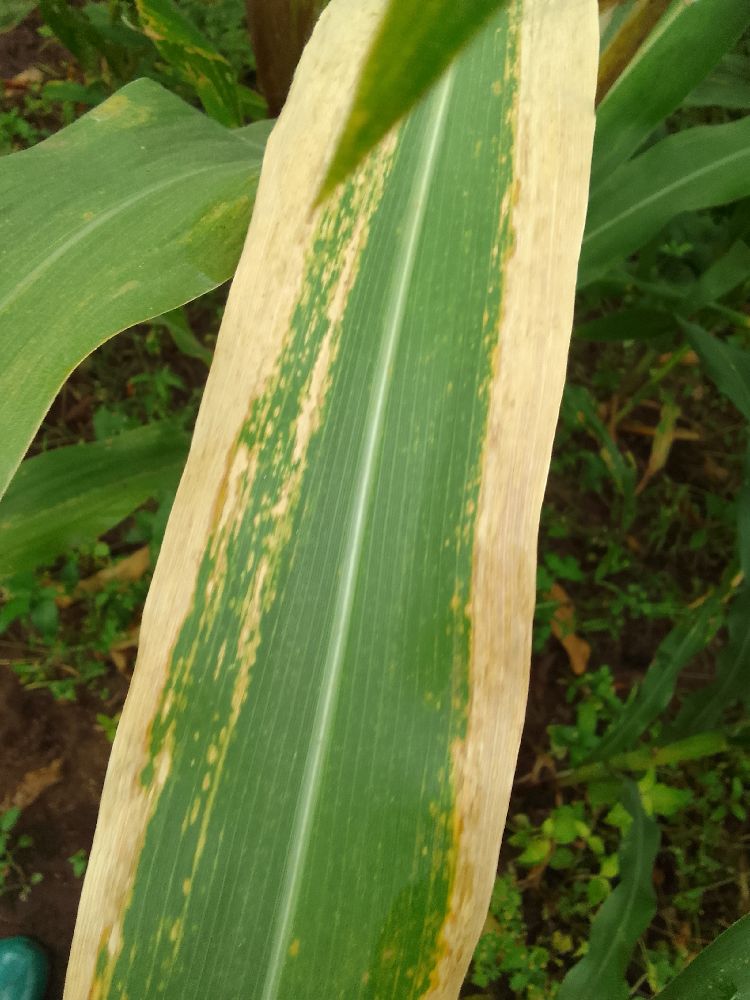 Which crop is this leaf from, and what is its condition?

maize, maize lethal necrosis
